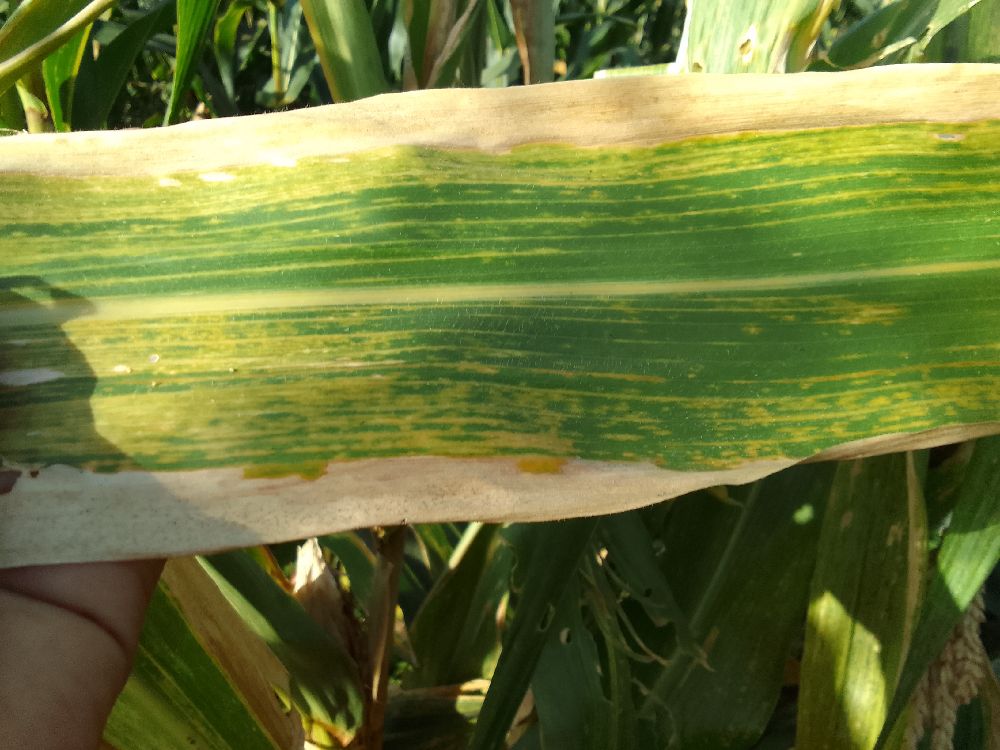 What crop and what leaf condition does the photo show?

maize, maize lethal necrosis
